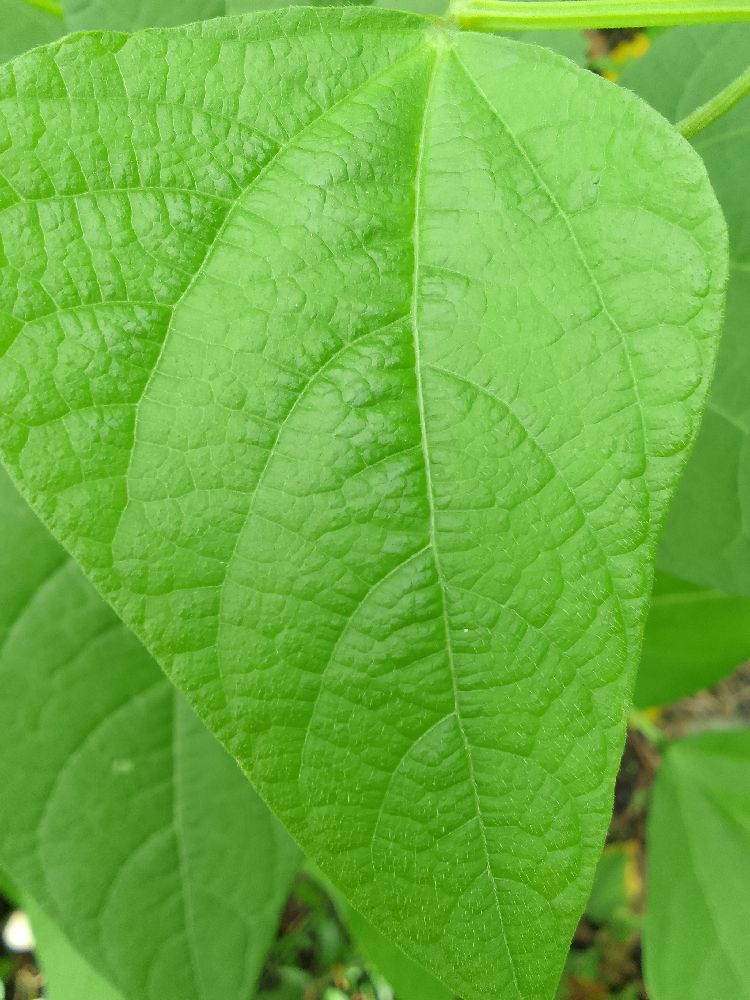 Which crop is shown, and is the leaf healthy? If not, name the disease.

common bean, healthy
